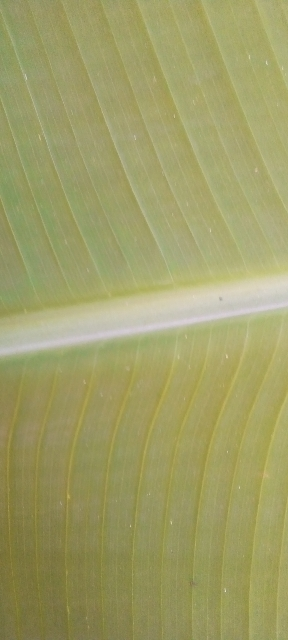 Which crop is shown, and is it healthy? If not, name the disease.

banana, healthy
